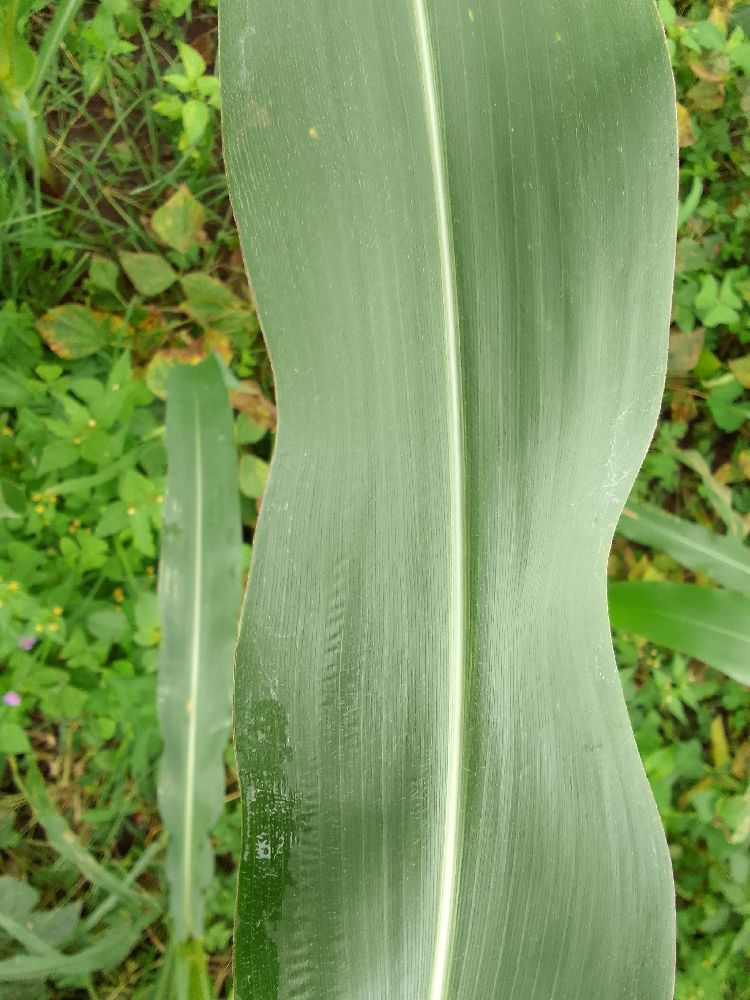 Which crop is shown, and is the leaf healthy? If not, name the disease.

maize, healthy
